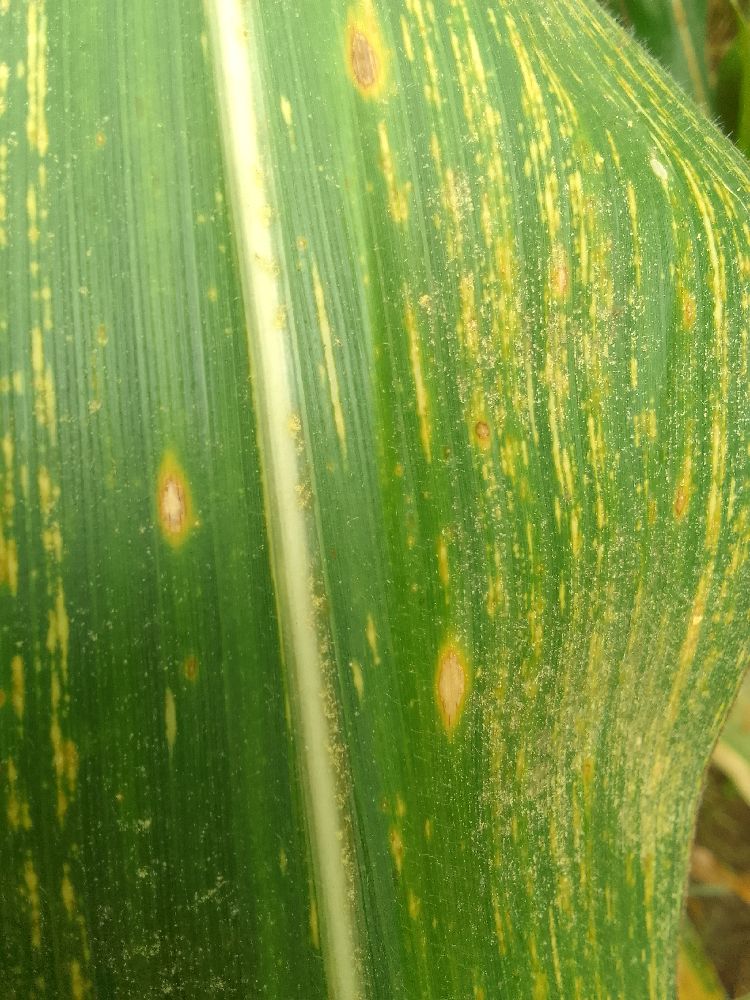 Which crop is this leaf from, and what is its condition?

maize, maize streak virus
